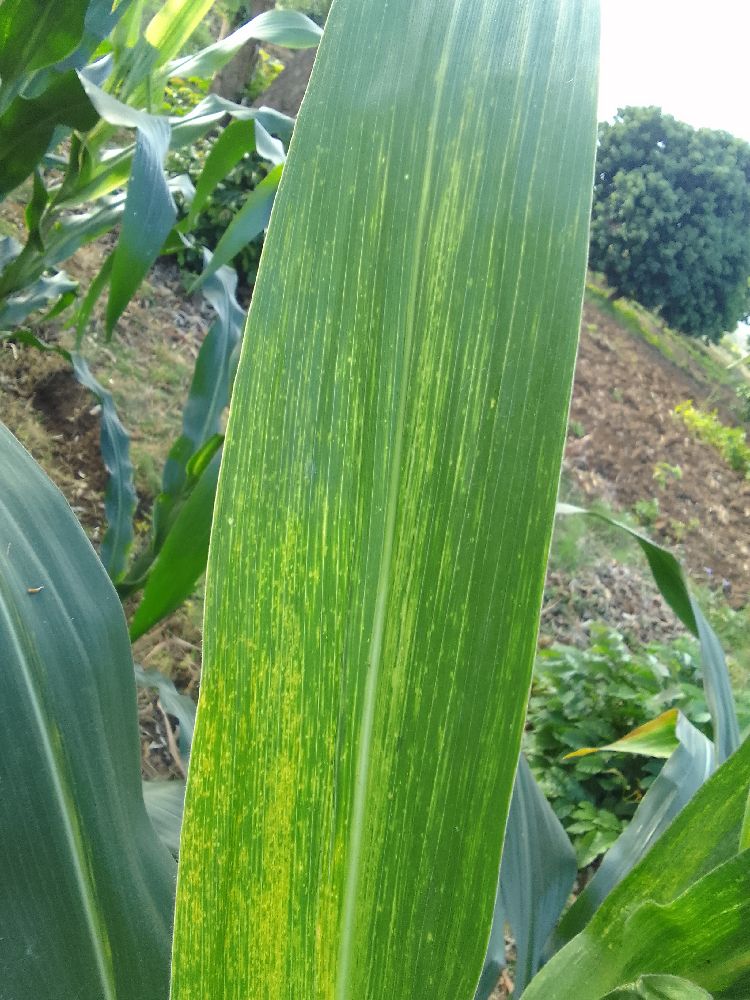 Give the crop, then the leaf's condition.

maize, maize lethal necrosis
